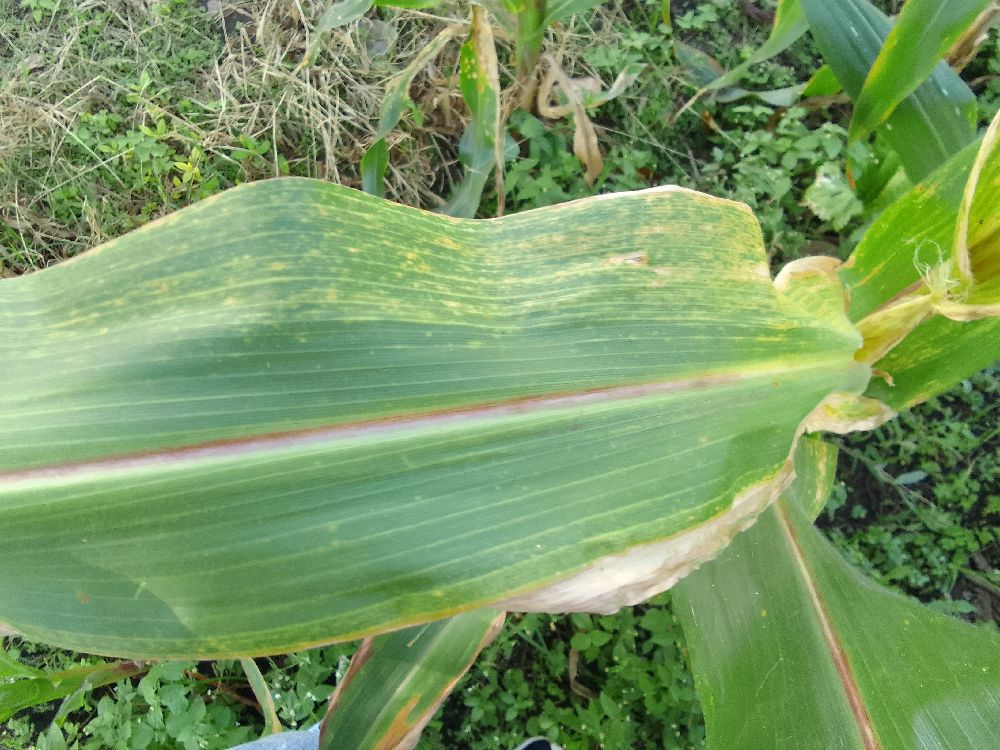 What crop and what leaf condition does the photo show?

maize, maize lethal necrosis
